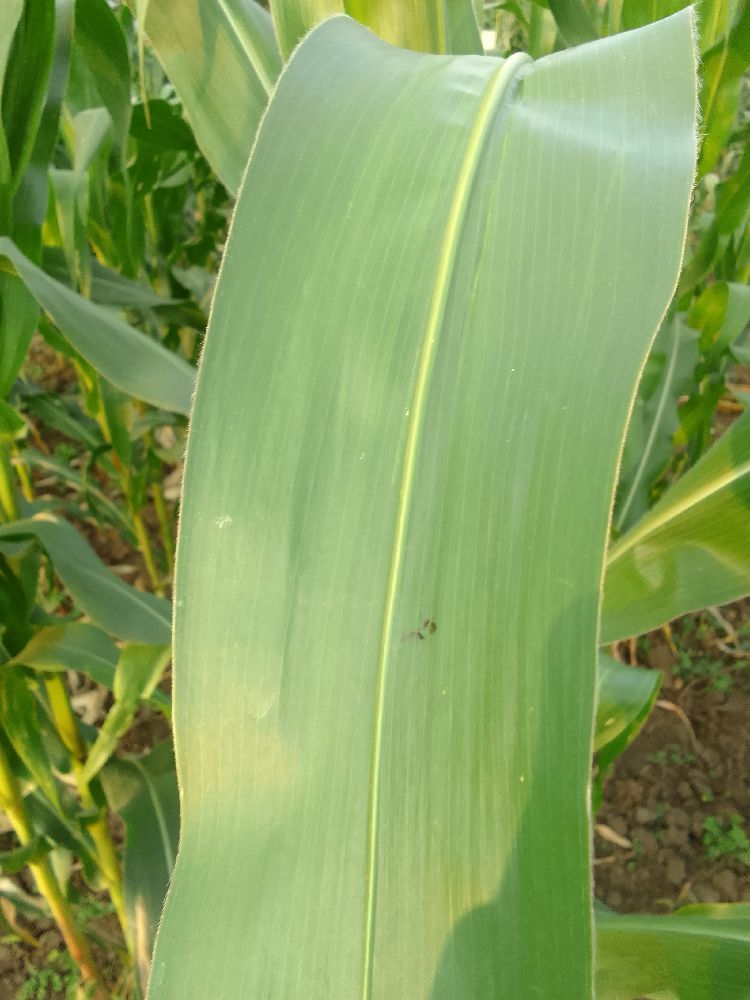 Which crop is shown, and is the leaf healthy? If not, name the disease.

maize, healthy
